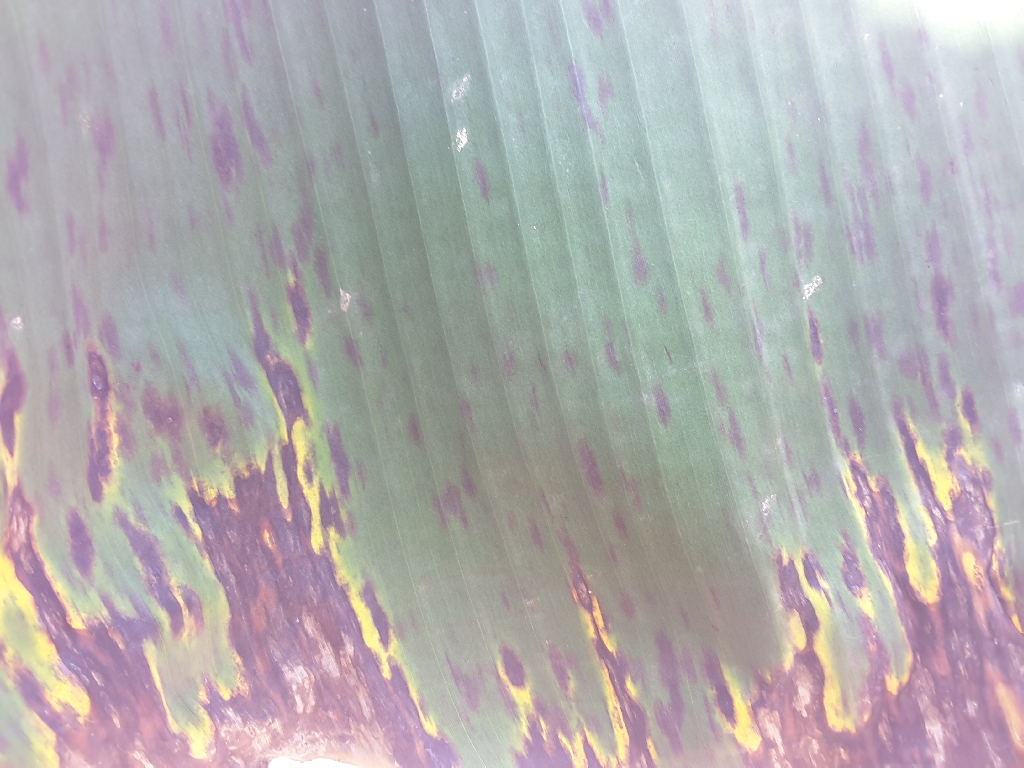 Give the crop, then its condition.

banana, black sigatoka
